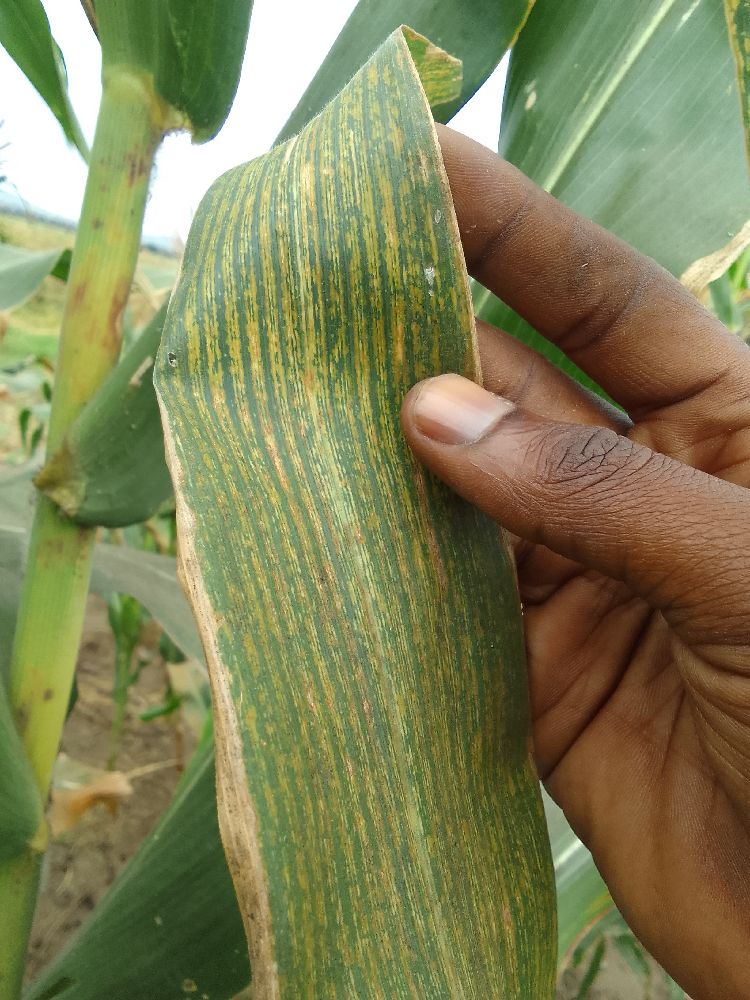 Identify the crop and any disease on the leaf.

maize, maize streak virus
